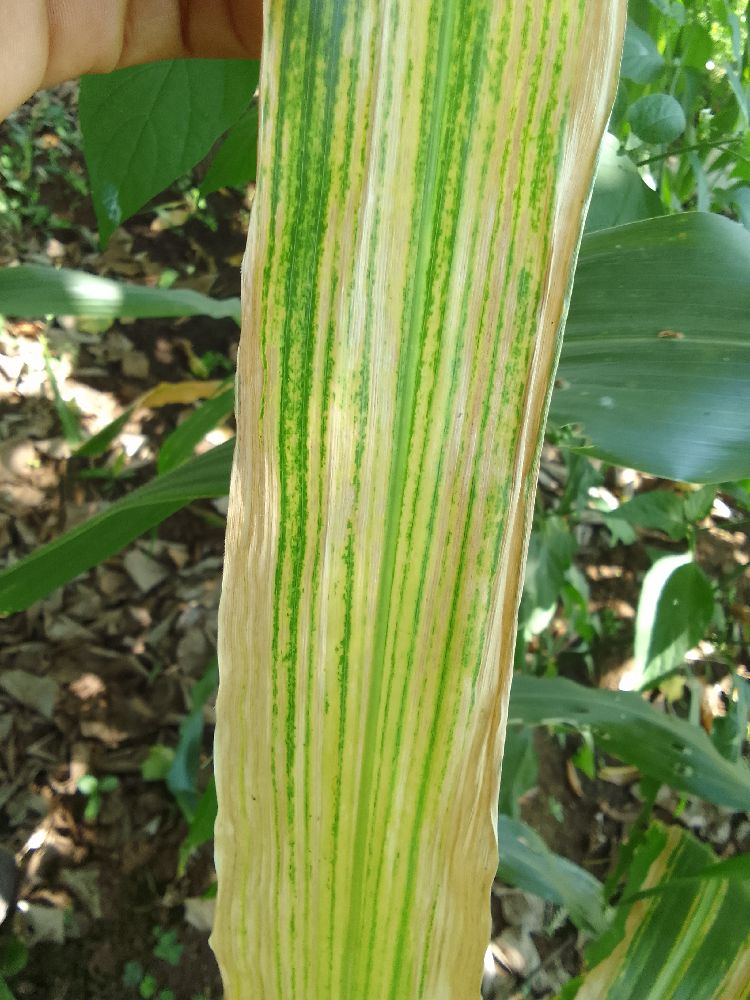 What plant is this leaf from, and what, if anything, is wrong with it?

maize, maize lethal necrosis
